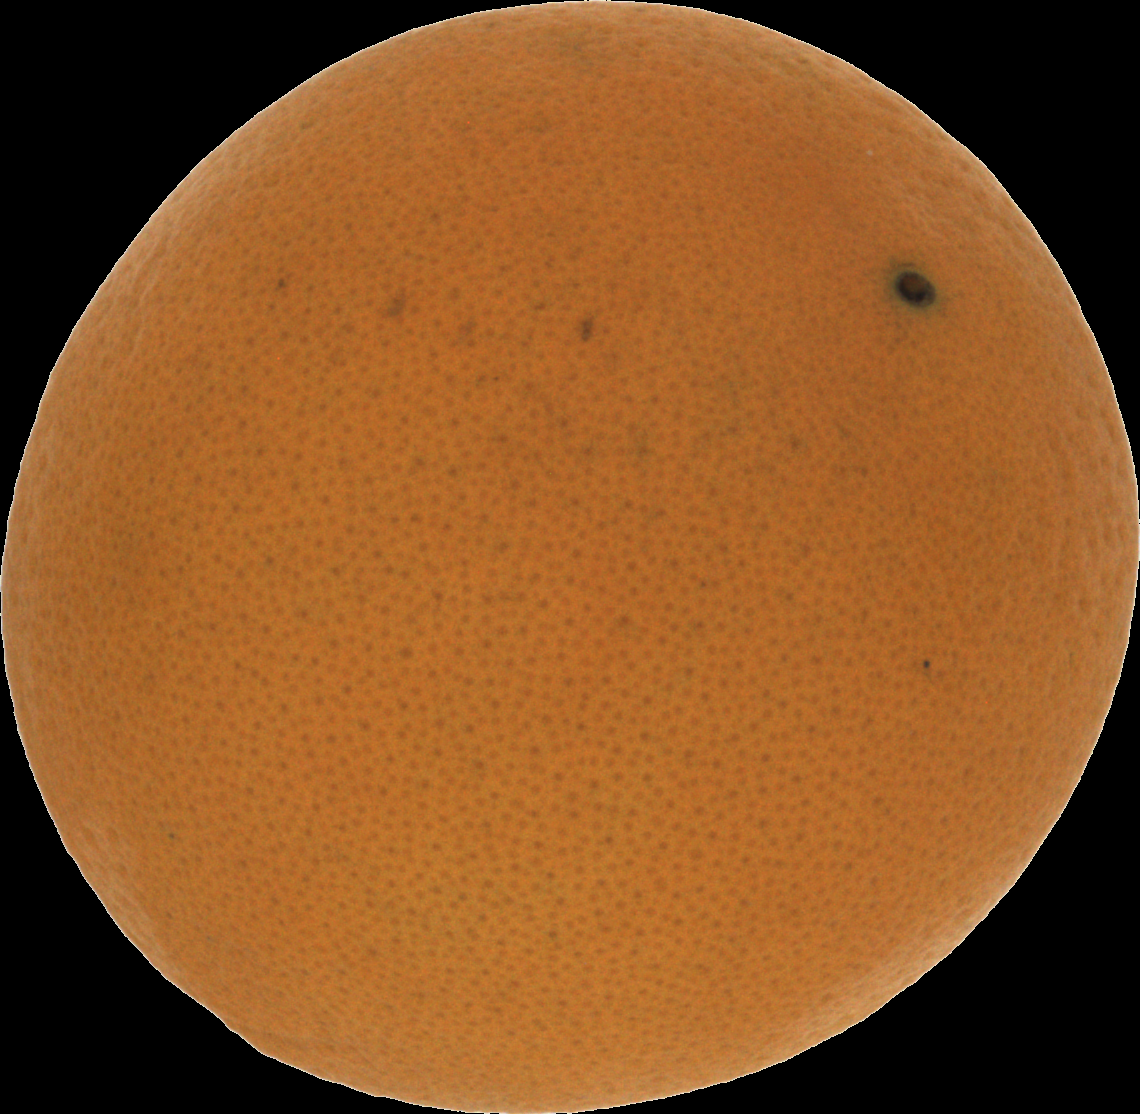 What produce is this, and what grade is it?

orange, good
